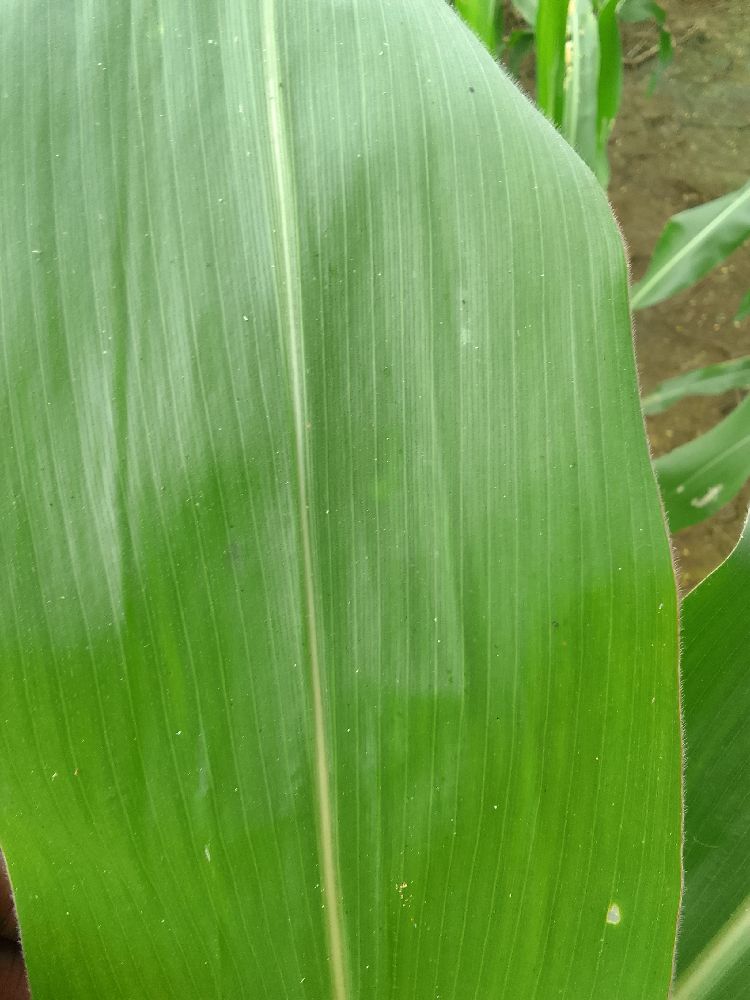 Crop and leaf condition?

maize, healthy
